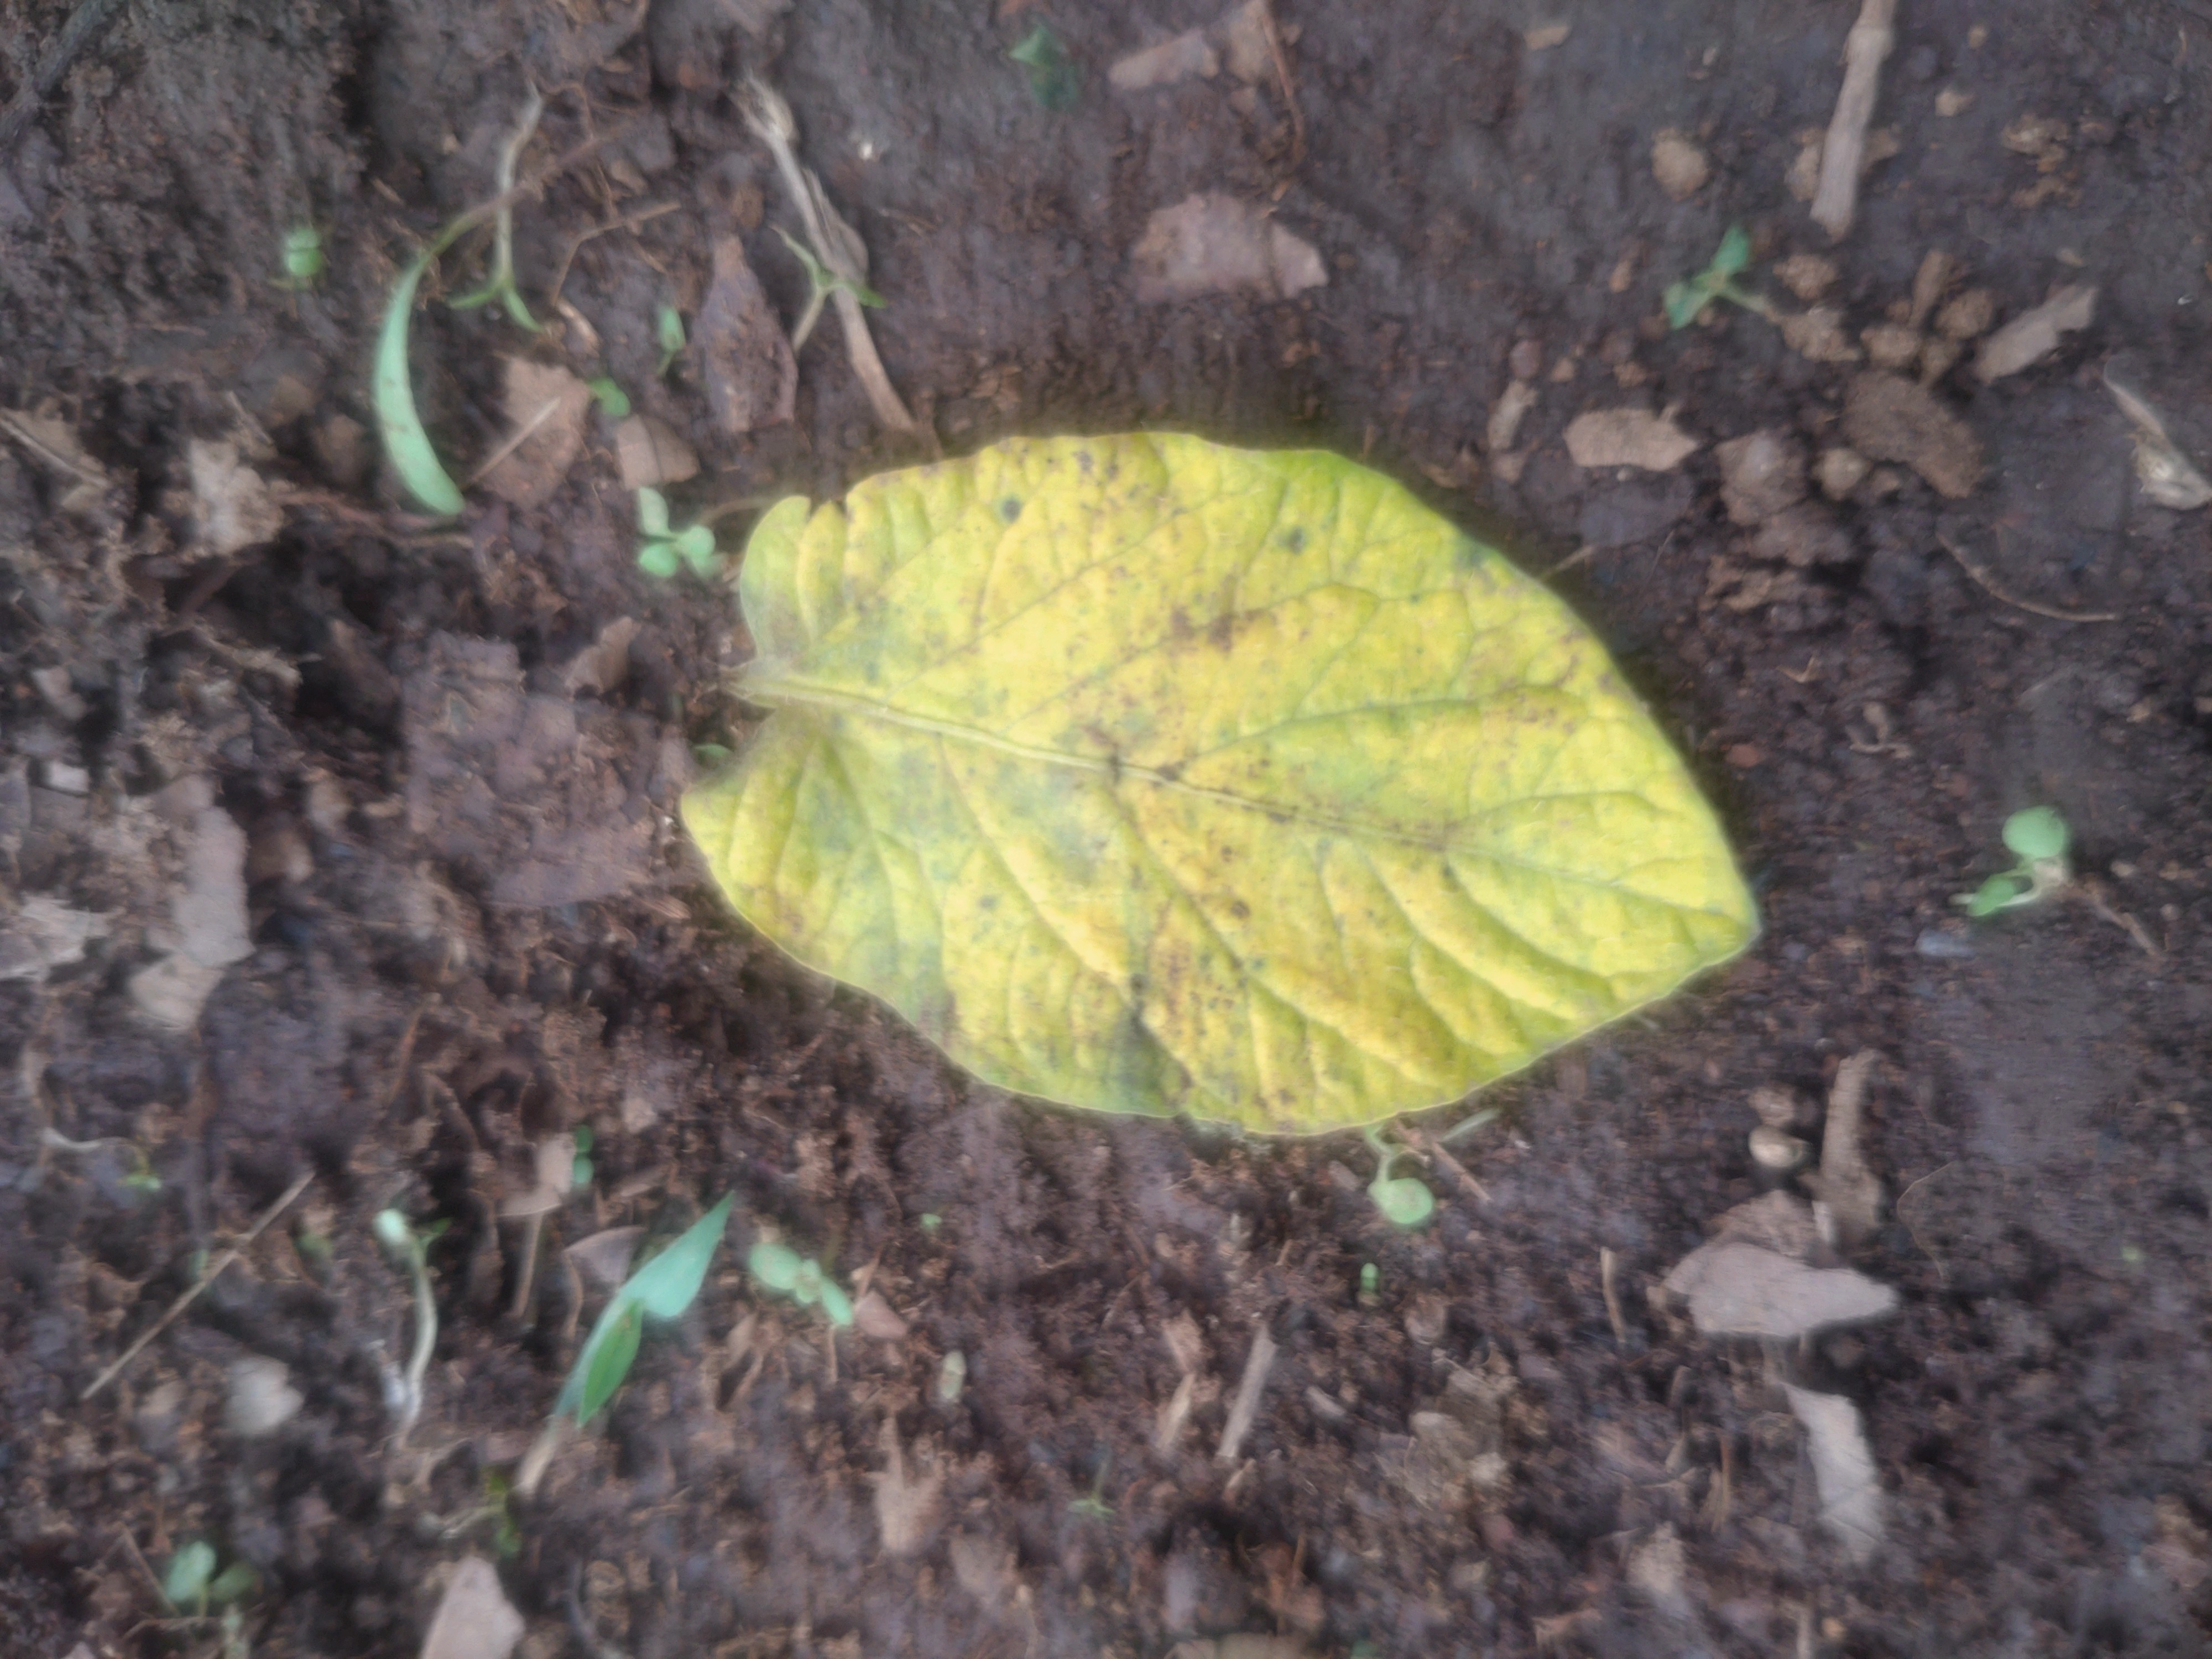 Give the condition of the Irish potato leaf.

late blight
